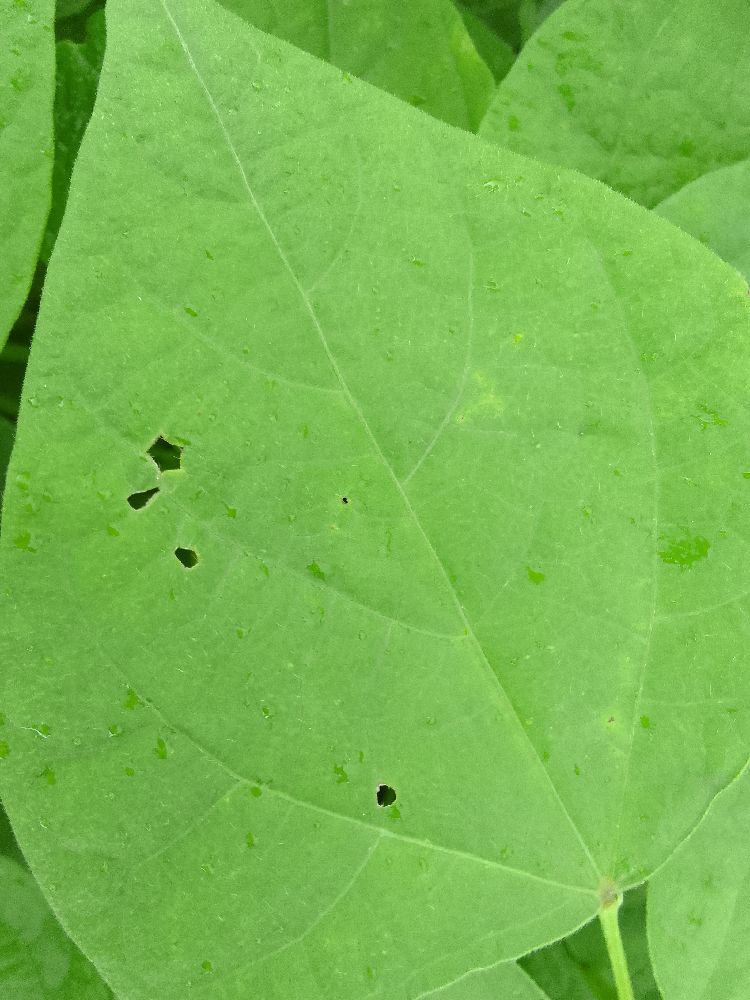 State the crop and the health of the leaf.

common bean, healthy
